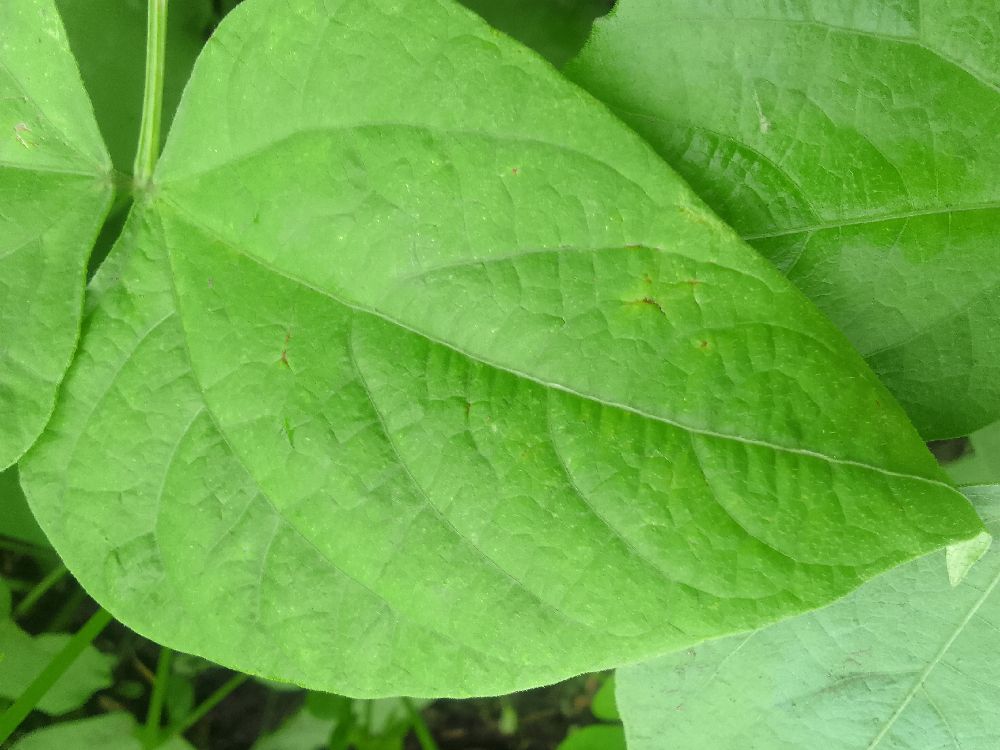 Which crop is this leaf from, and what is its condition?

common bean, healthy
